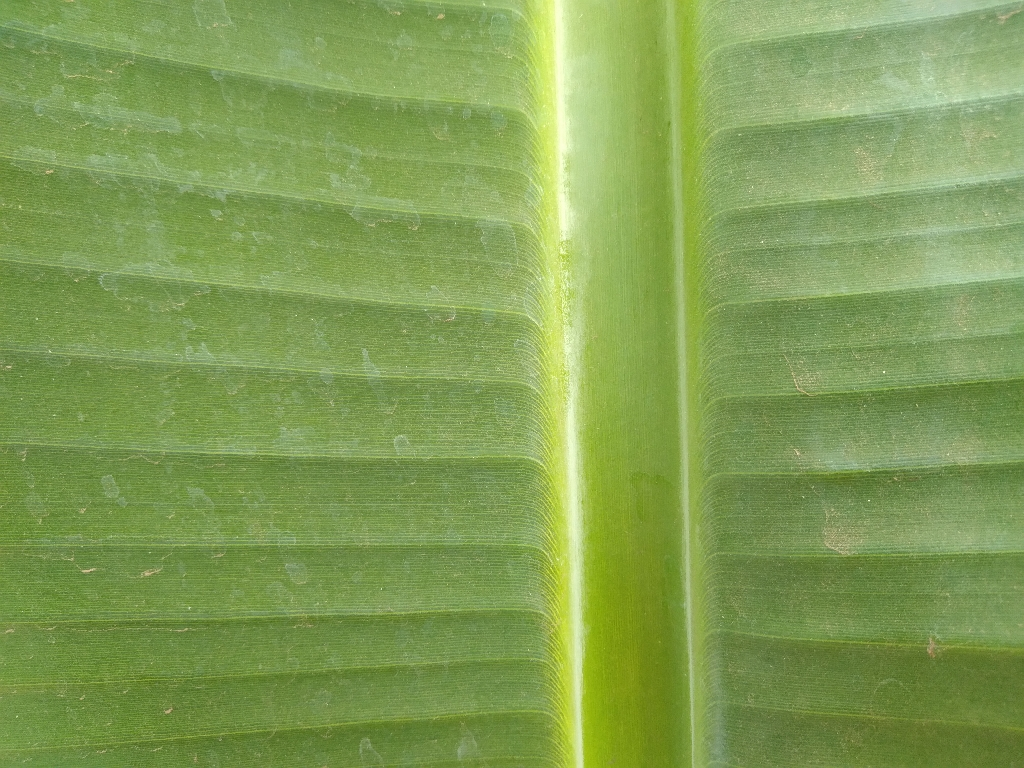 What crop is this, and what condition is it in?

banana, healthy
